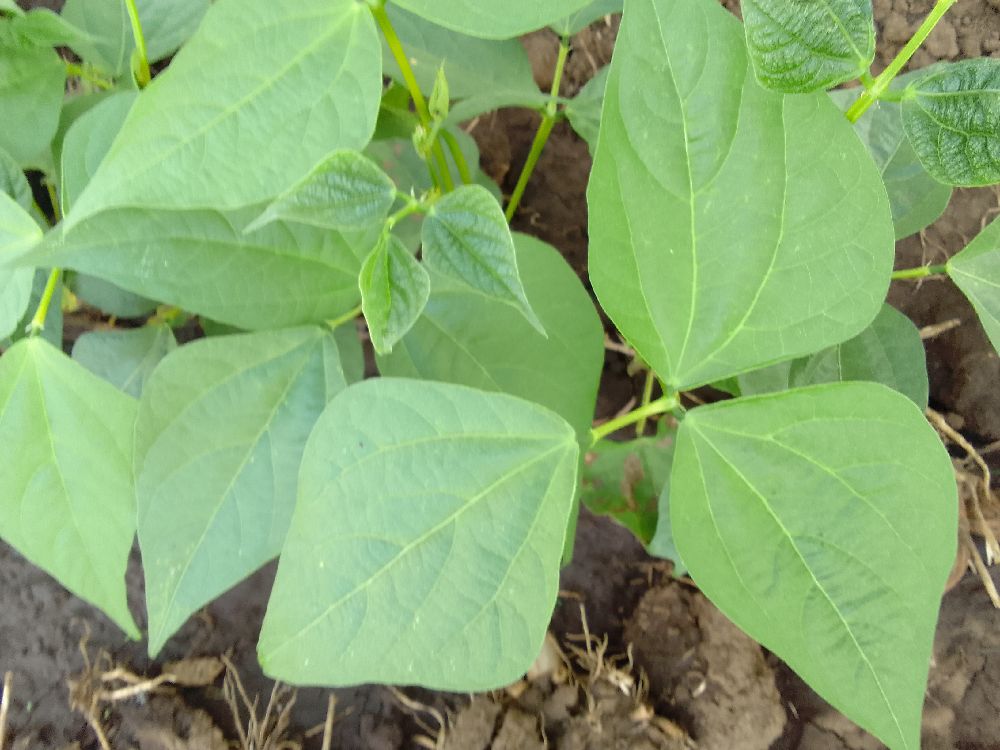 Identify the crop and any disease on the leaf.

common bean, healthy
